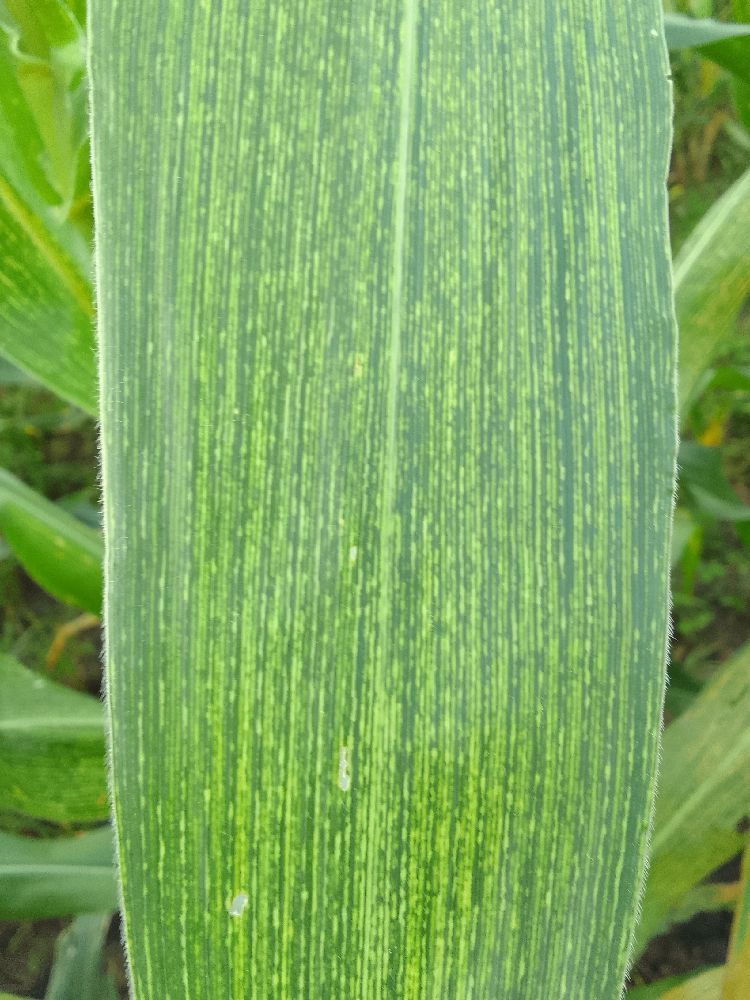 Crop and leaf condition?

maize, maize streak virus
